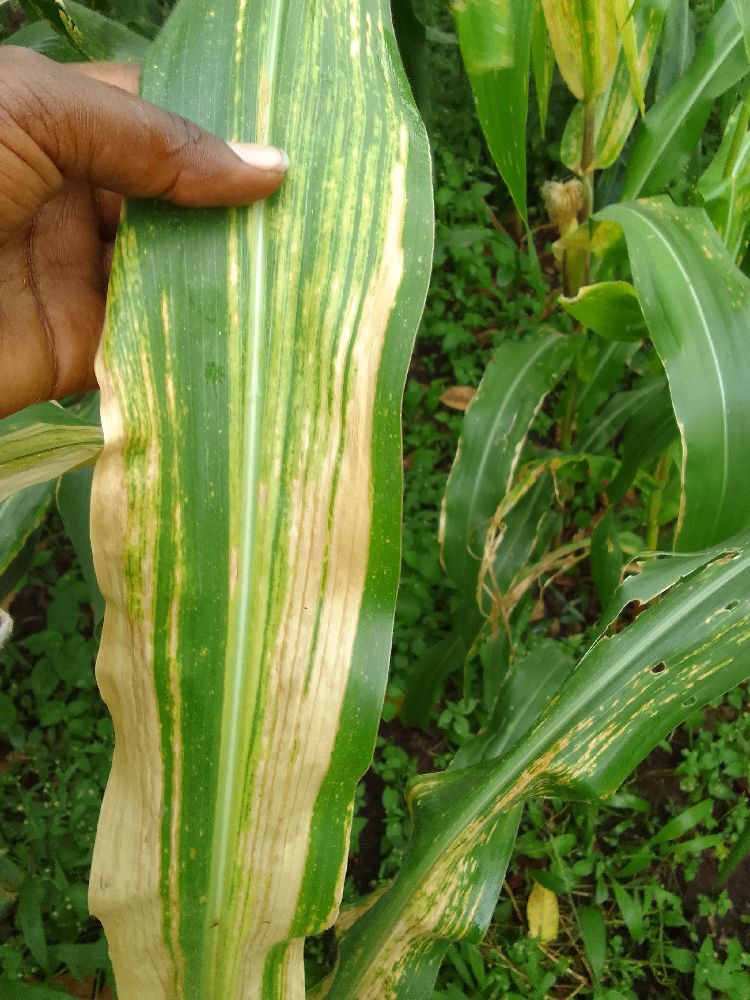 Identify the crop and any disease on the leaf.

maize, maize lethal necrosis
